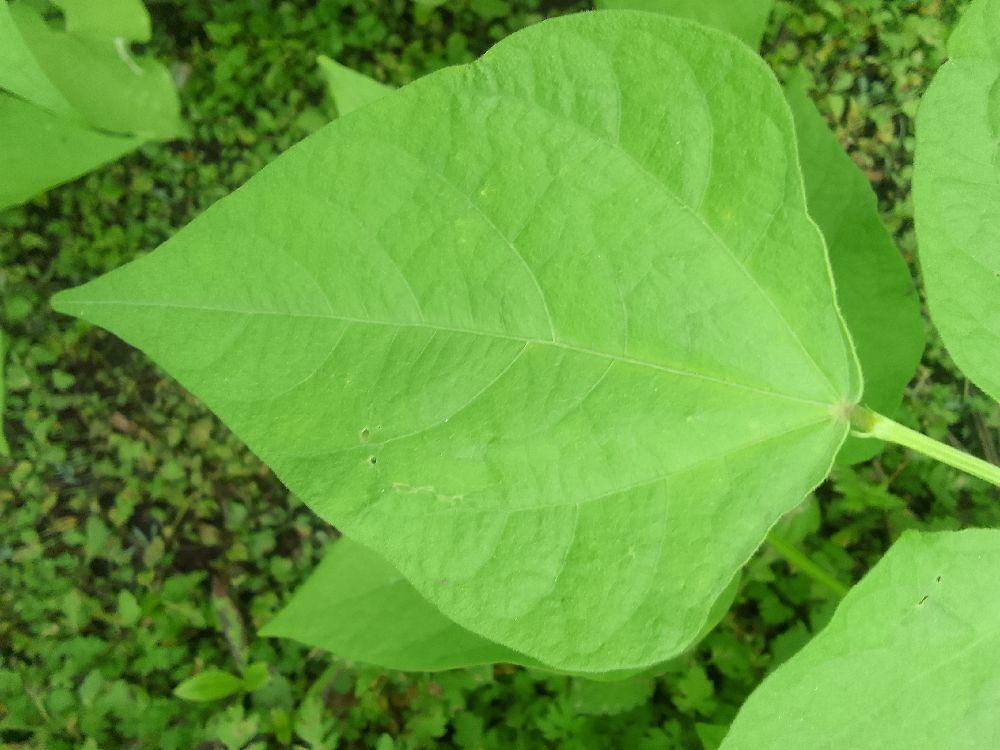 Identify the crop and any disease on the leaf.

common bean, healthy
